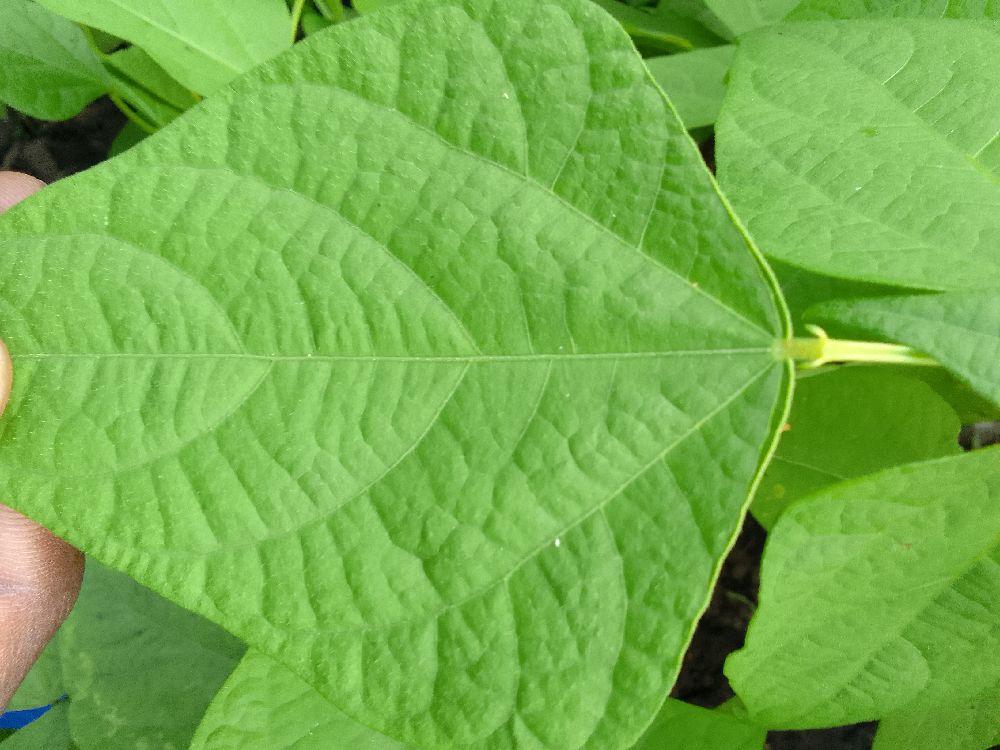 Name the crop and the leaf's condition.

common bean, healthy
